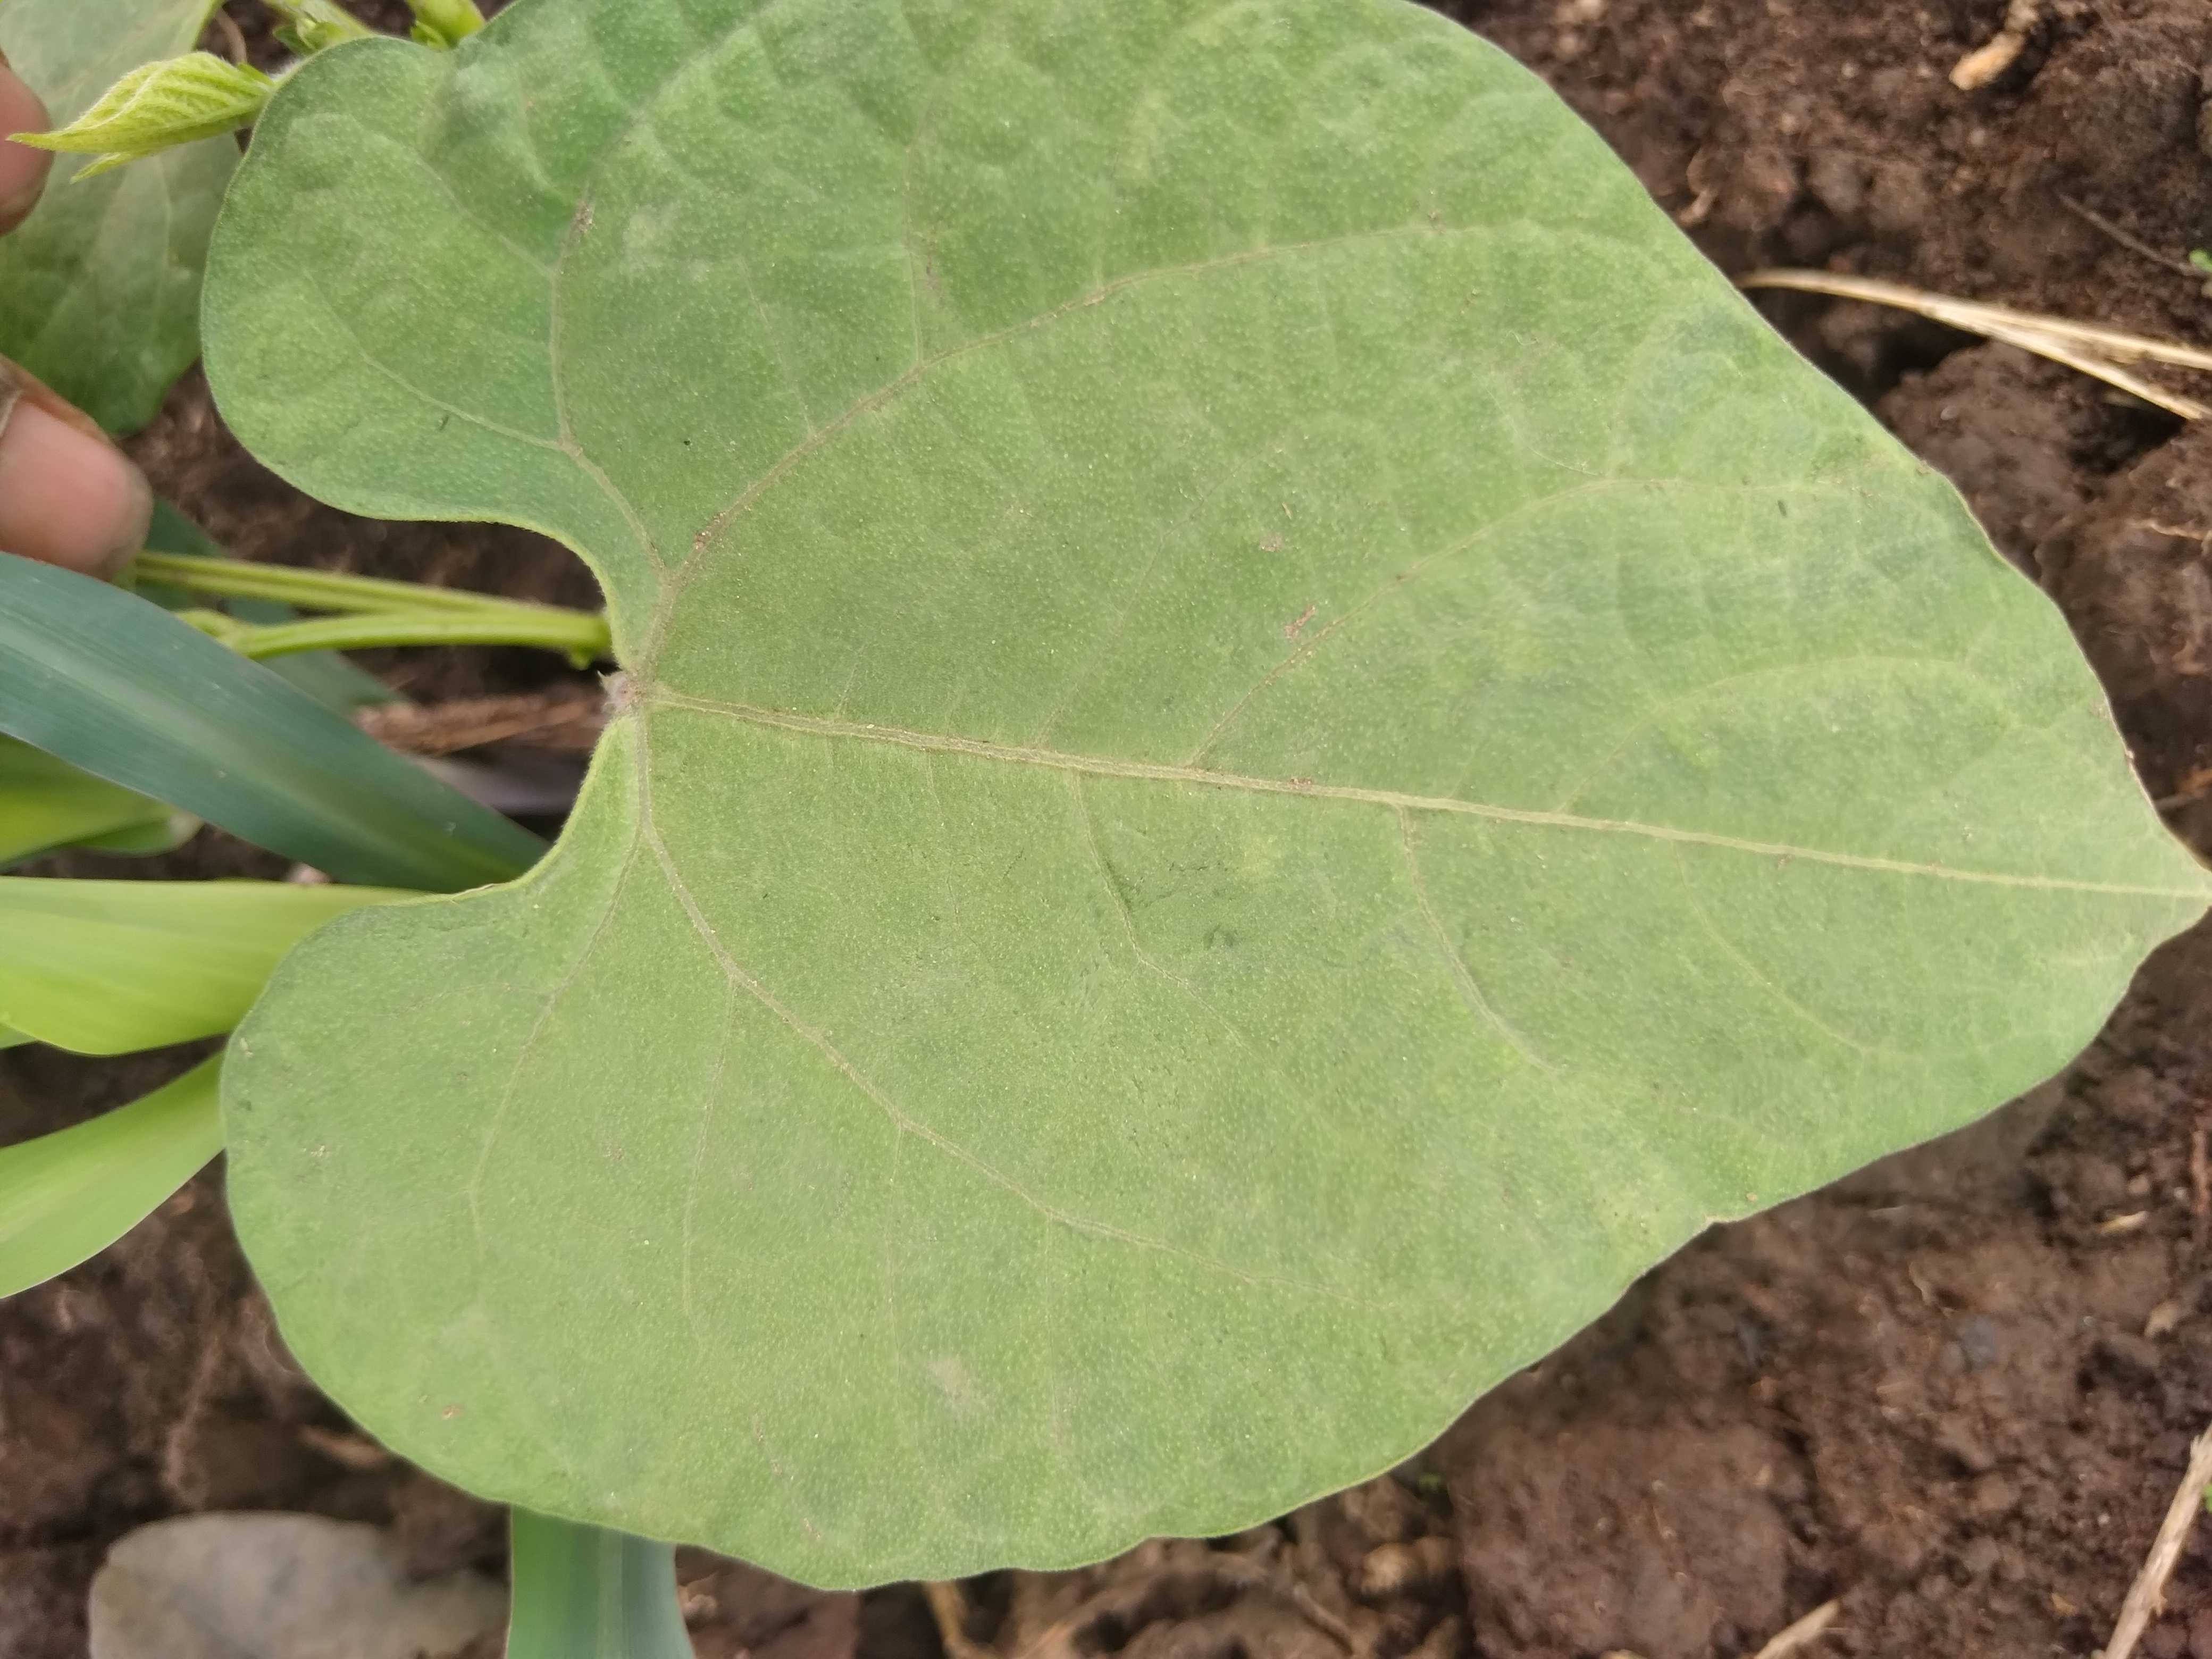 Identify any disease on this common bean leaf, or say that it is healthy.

healthy
